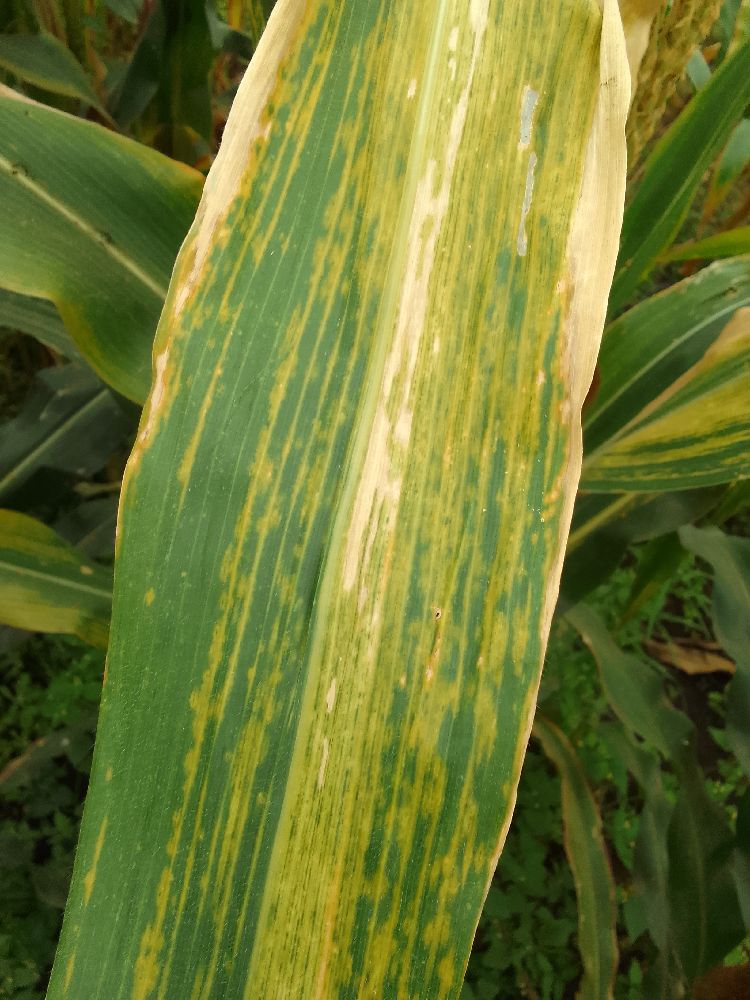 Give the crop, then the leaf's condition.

maize, maize lethal necrosis
